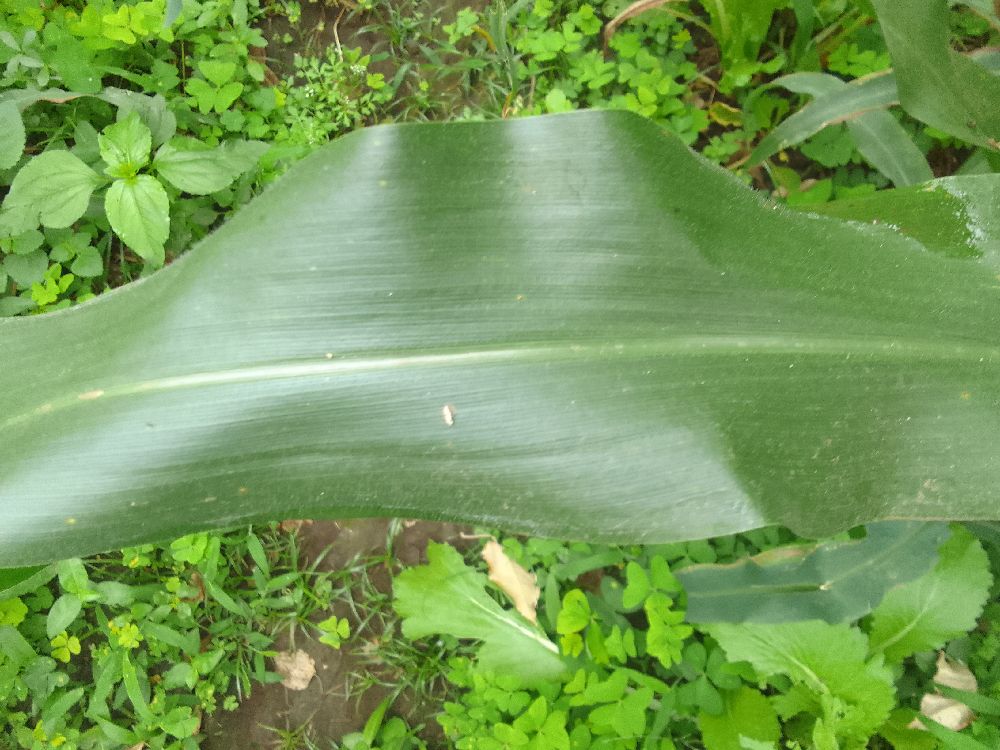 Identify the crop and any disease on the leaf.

maize, healthy
